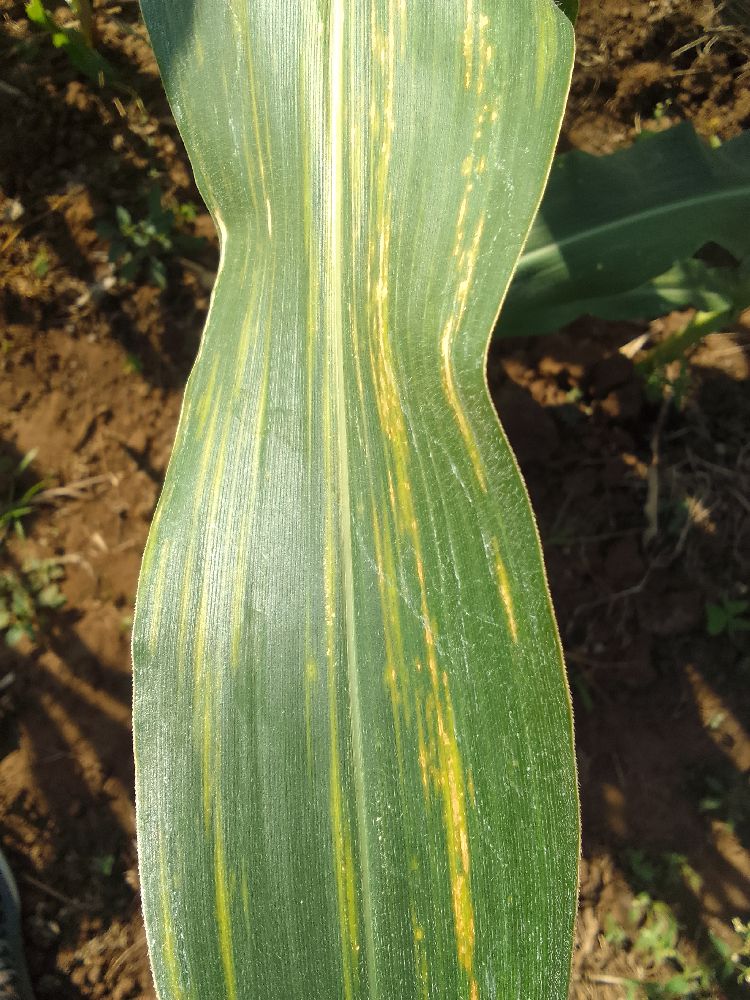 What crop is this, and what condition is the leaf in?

maize, maize lethal necrosis
